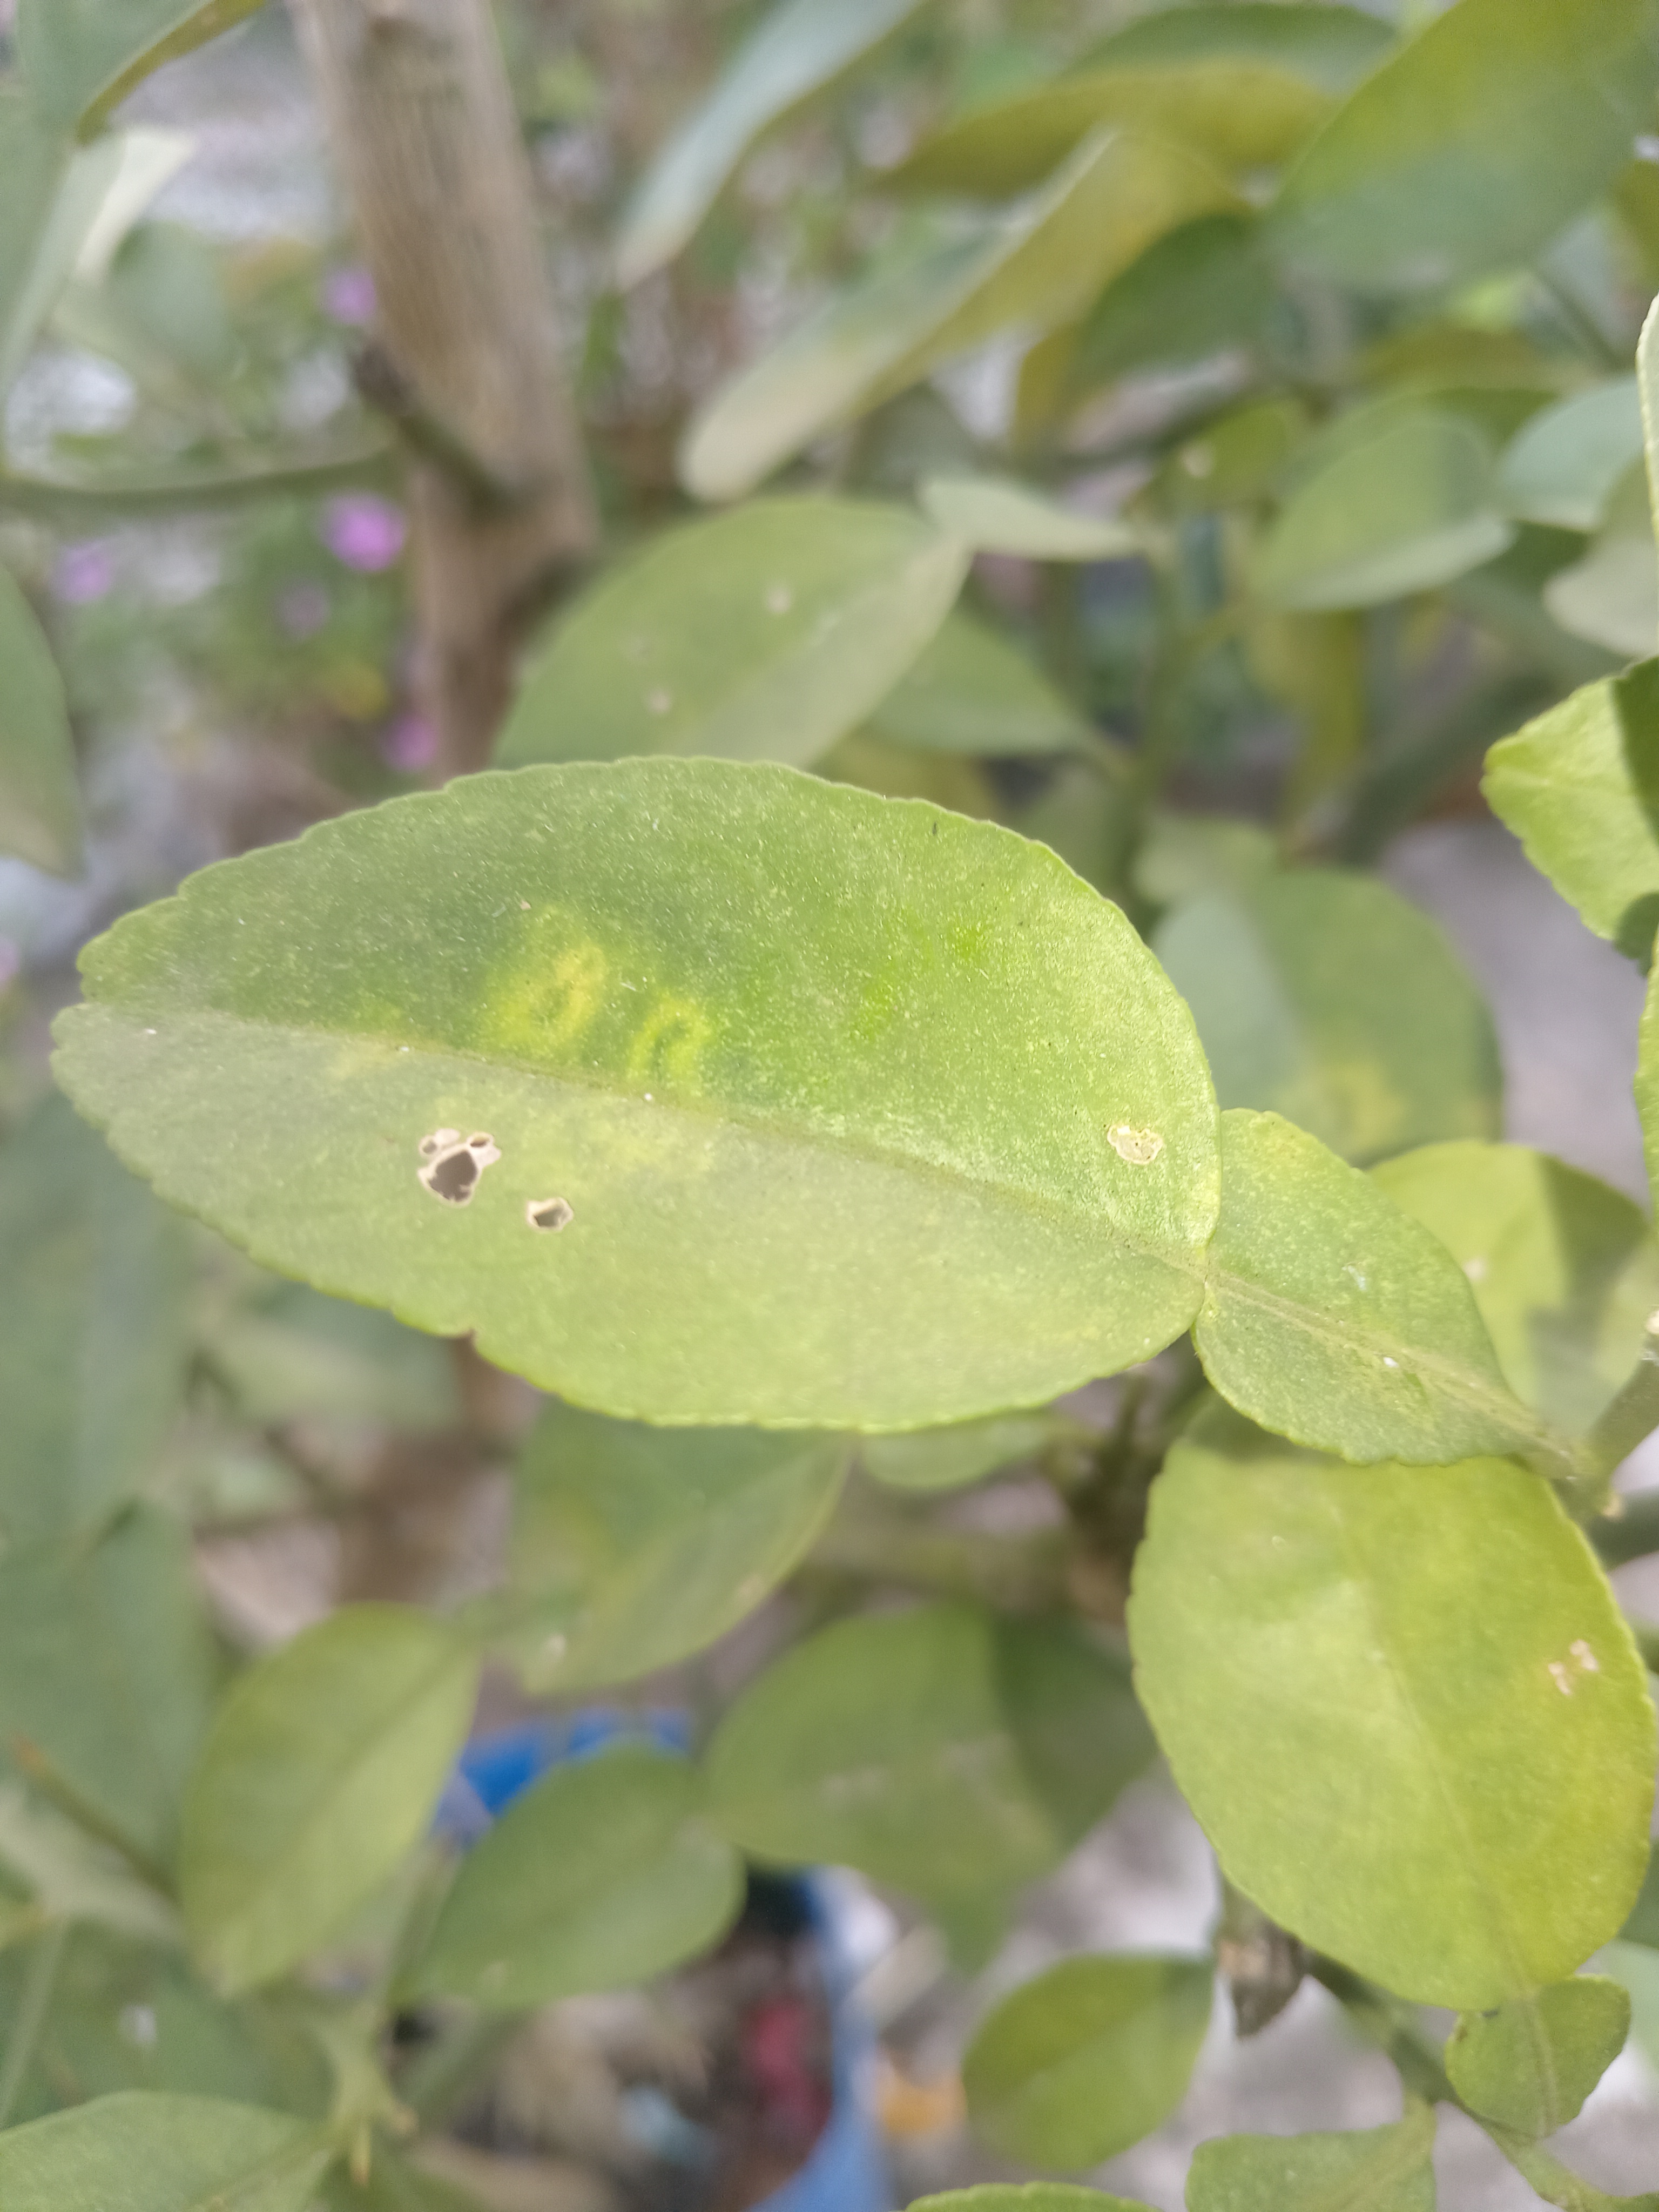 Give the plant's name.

lemon
